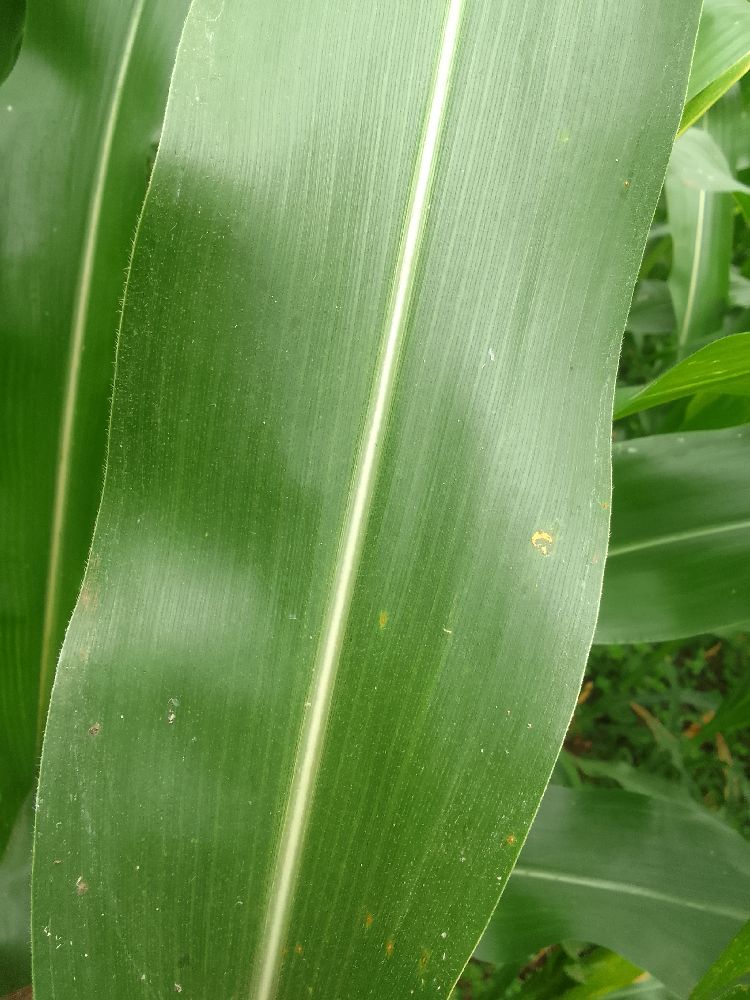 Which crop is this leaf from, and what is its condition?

maize, healthy
